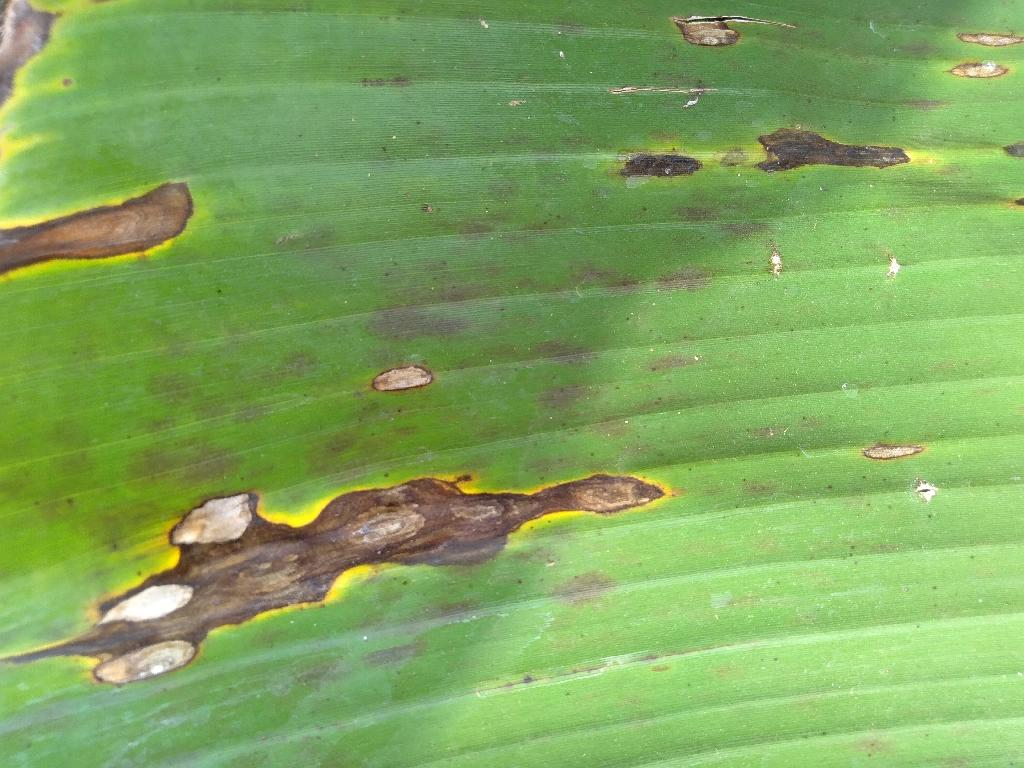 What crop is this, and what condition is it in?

banana, black sigatoka
